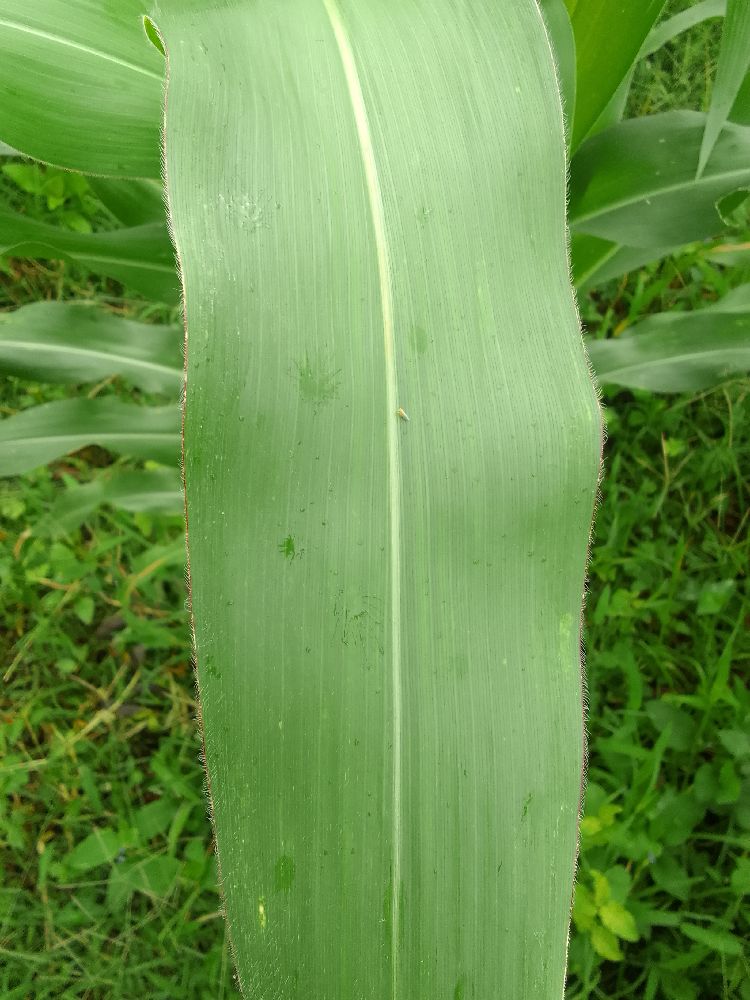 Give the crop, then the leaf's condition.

maize, healthy
